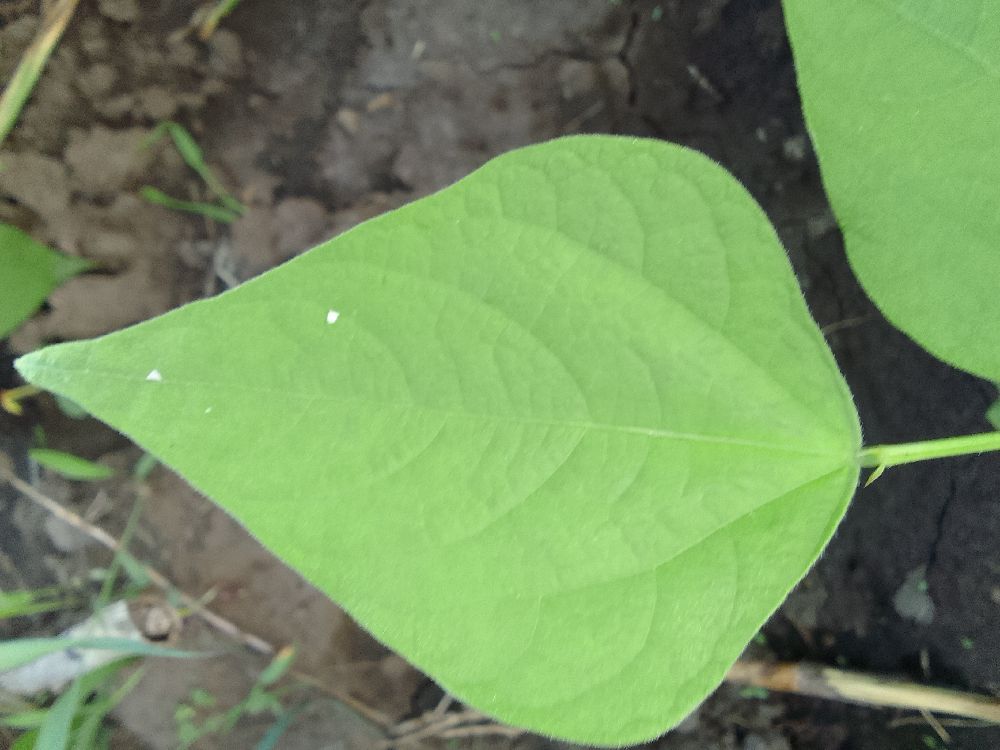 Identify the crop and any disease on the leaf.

common bean, healthy
